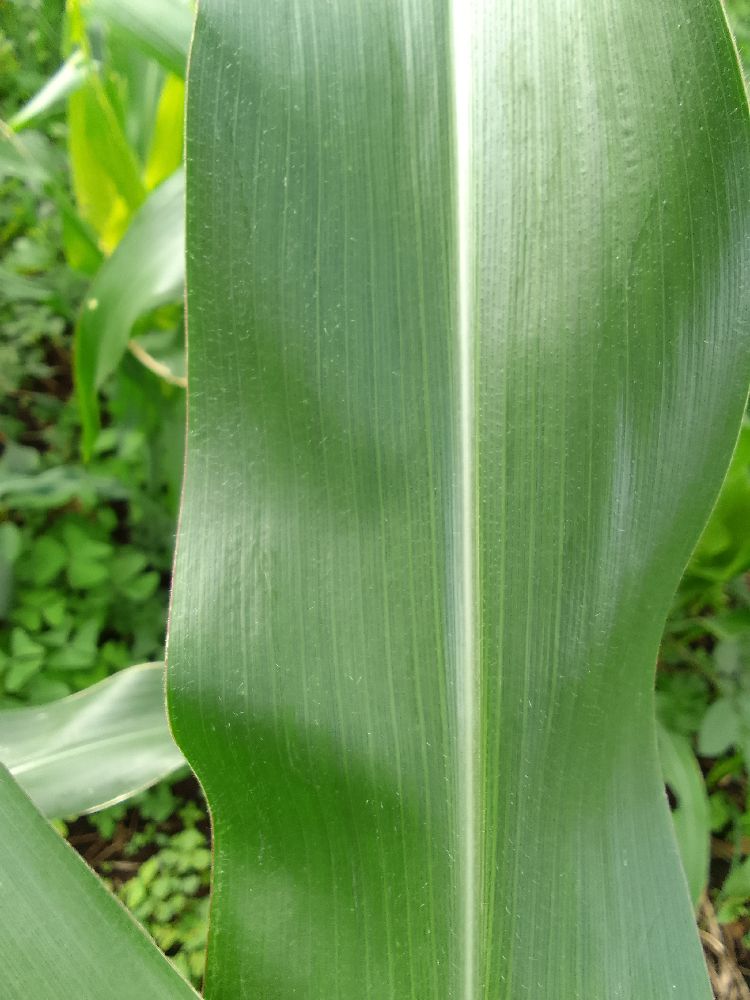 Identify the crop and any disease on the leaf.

maize, healthy
